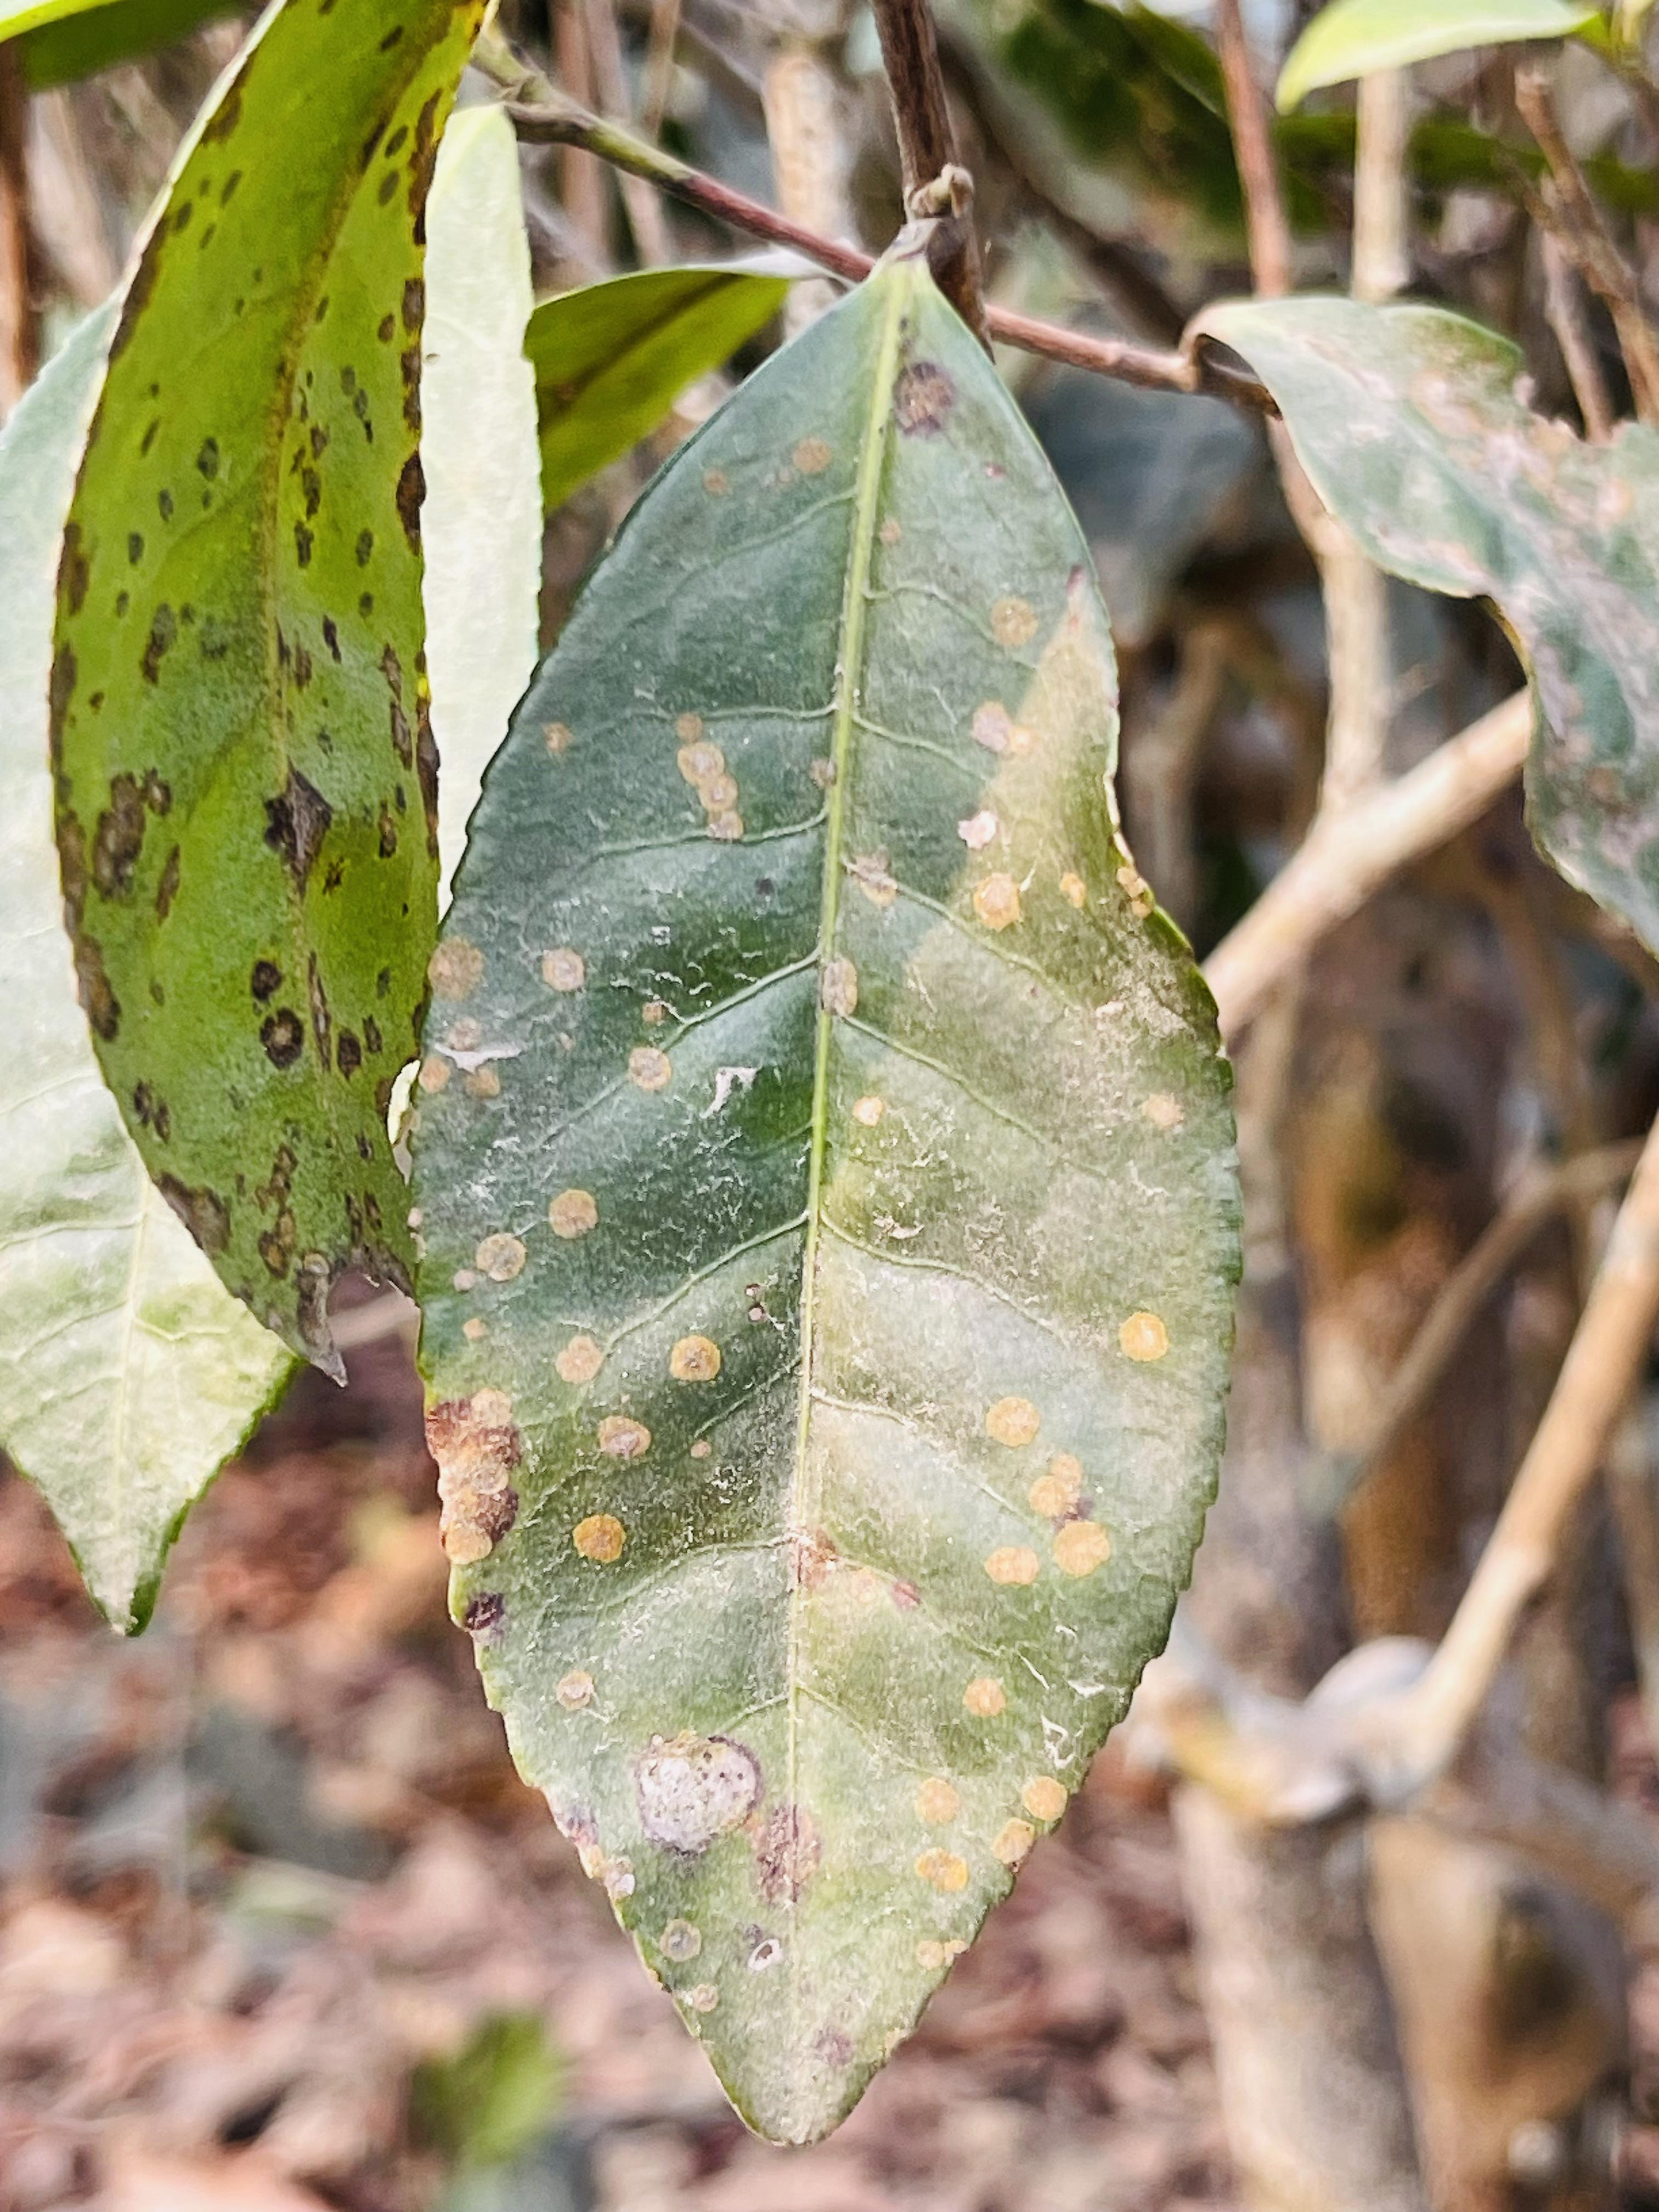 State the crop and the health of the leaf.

tea, red rust
